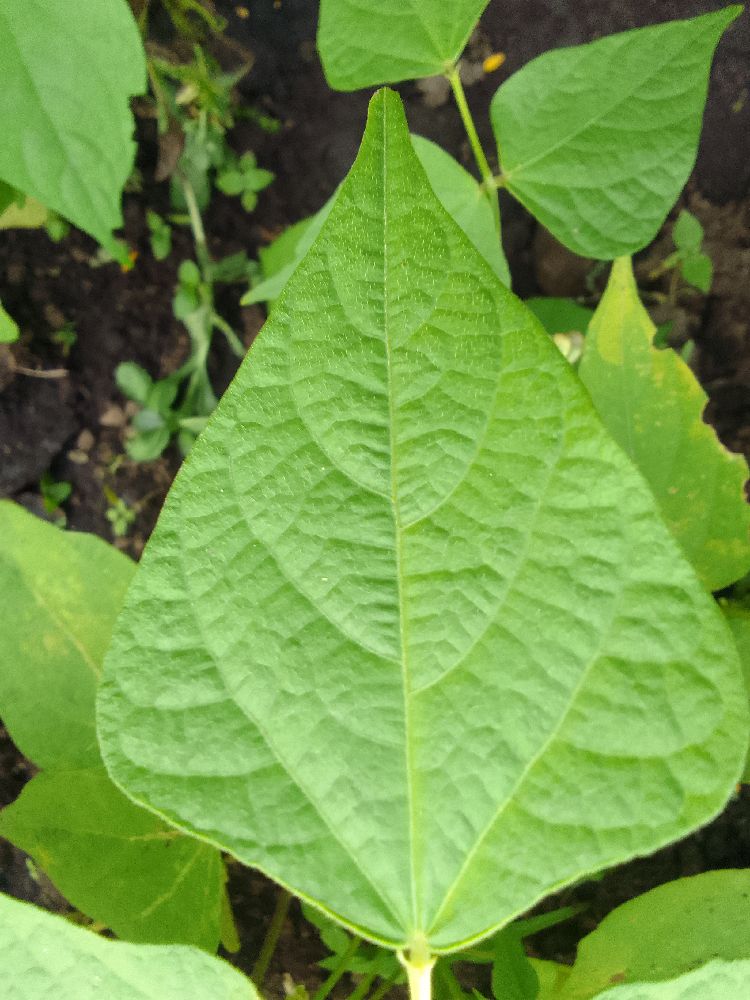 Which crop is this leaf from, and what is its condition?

common bean, healthy
